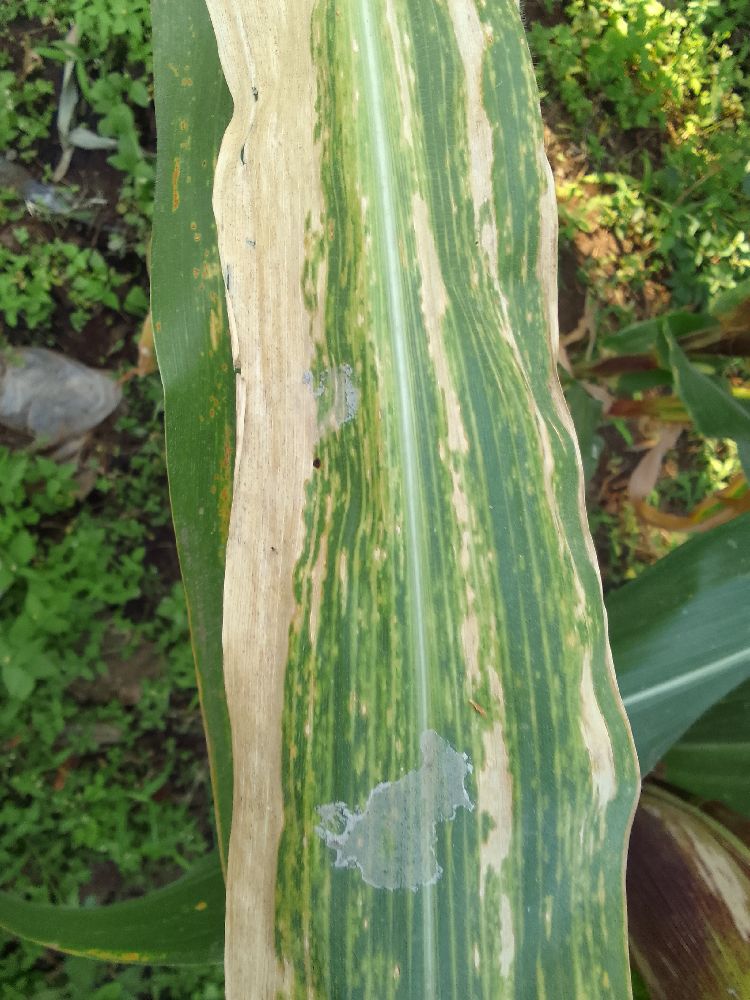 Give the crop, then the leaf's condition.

maize, maize lethal necrosis
